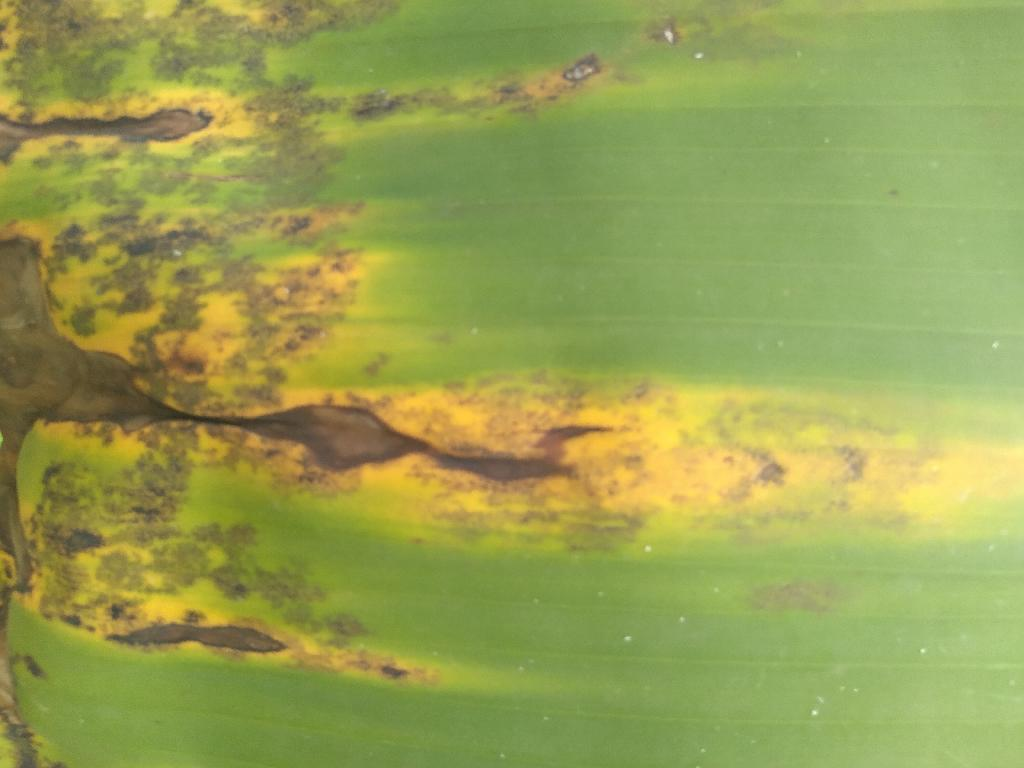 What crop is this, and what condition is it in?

banana, black sigatoka
